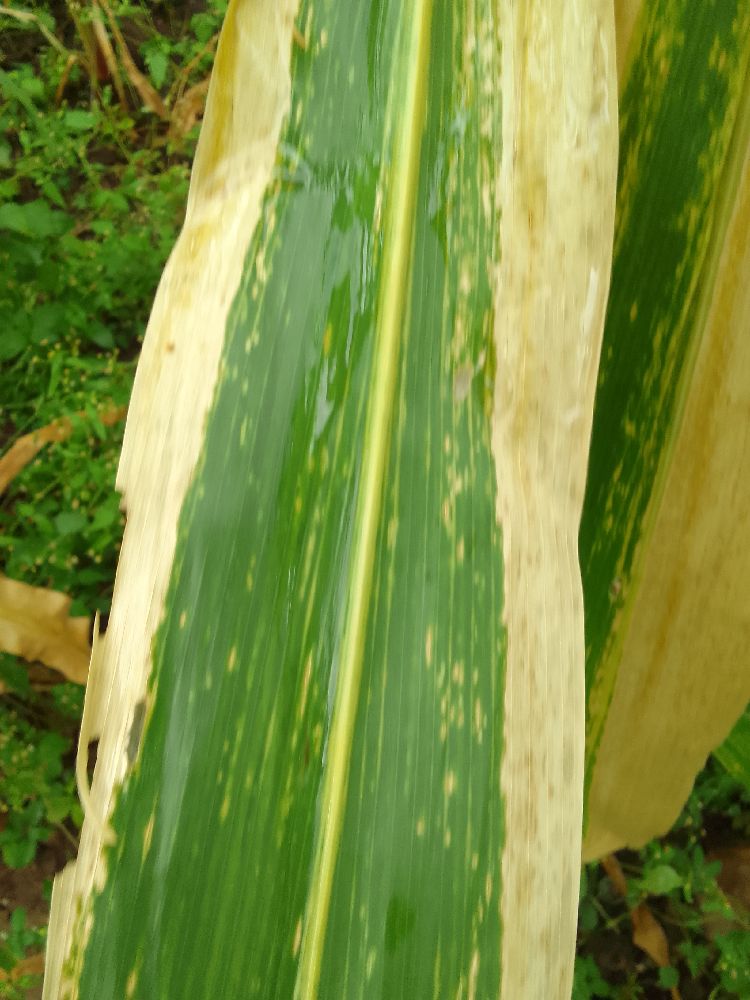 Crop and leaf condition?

maize, maize lethal necrosis
